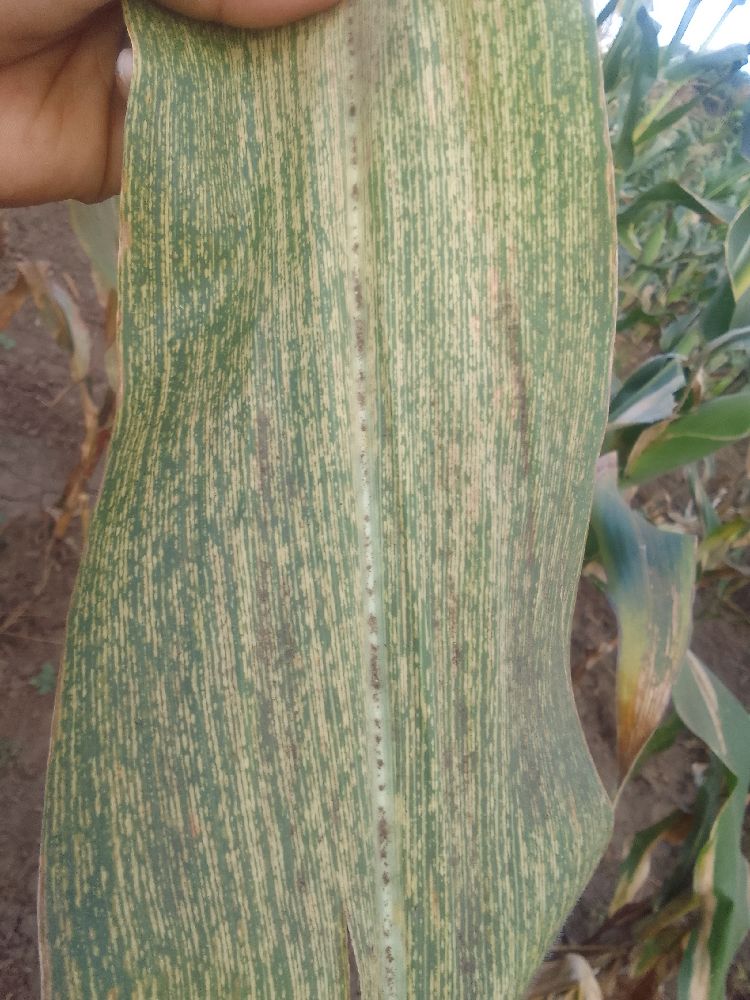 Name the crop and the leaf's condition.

maize, maize streak virus
